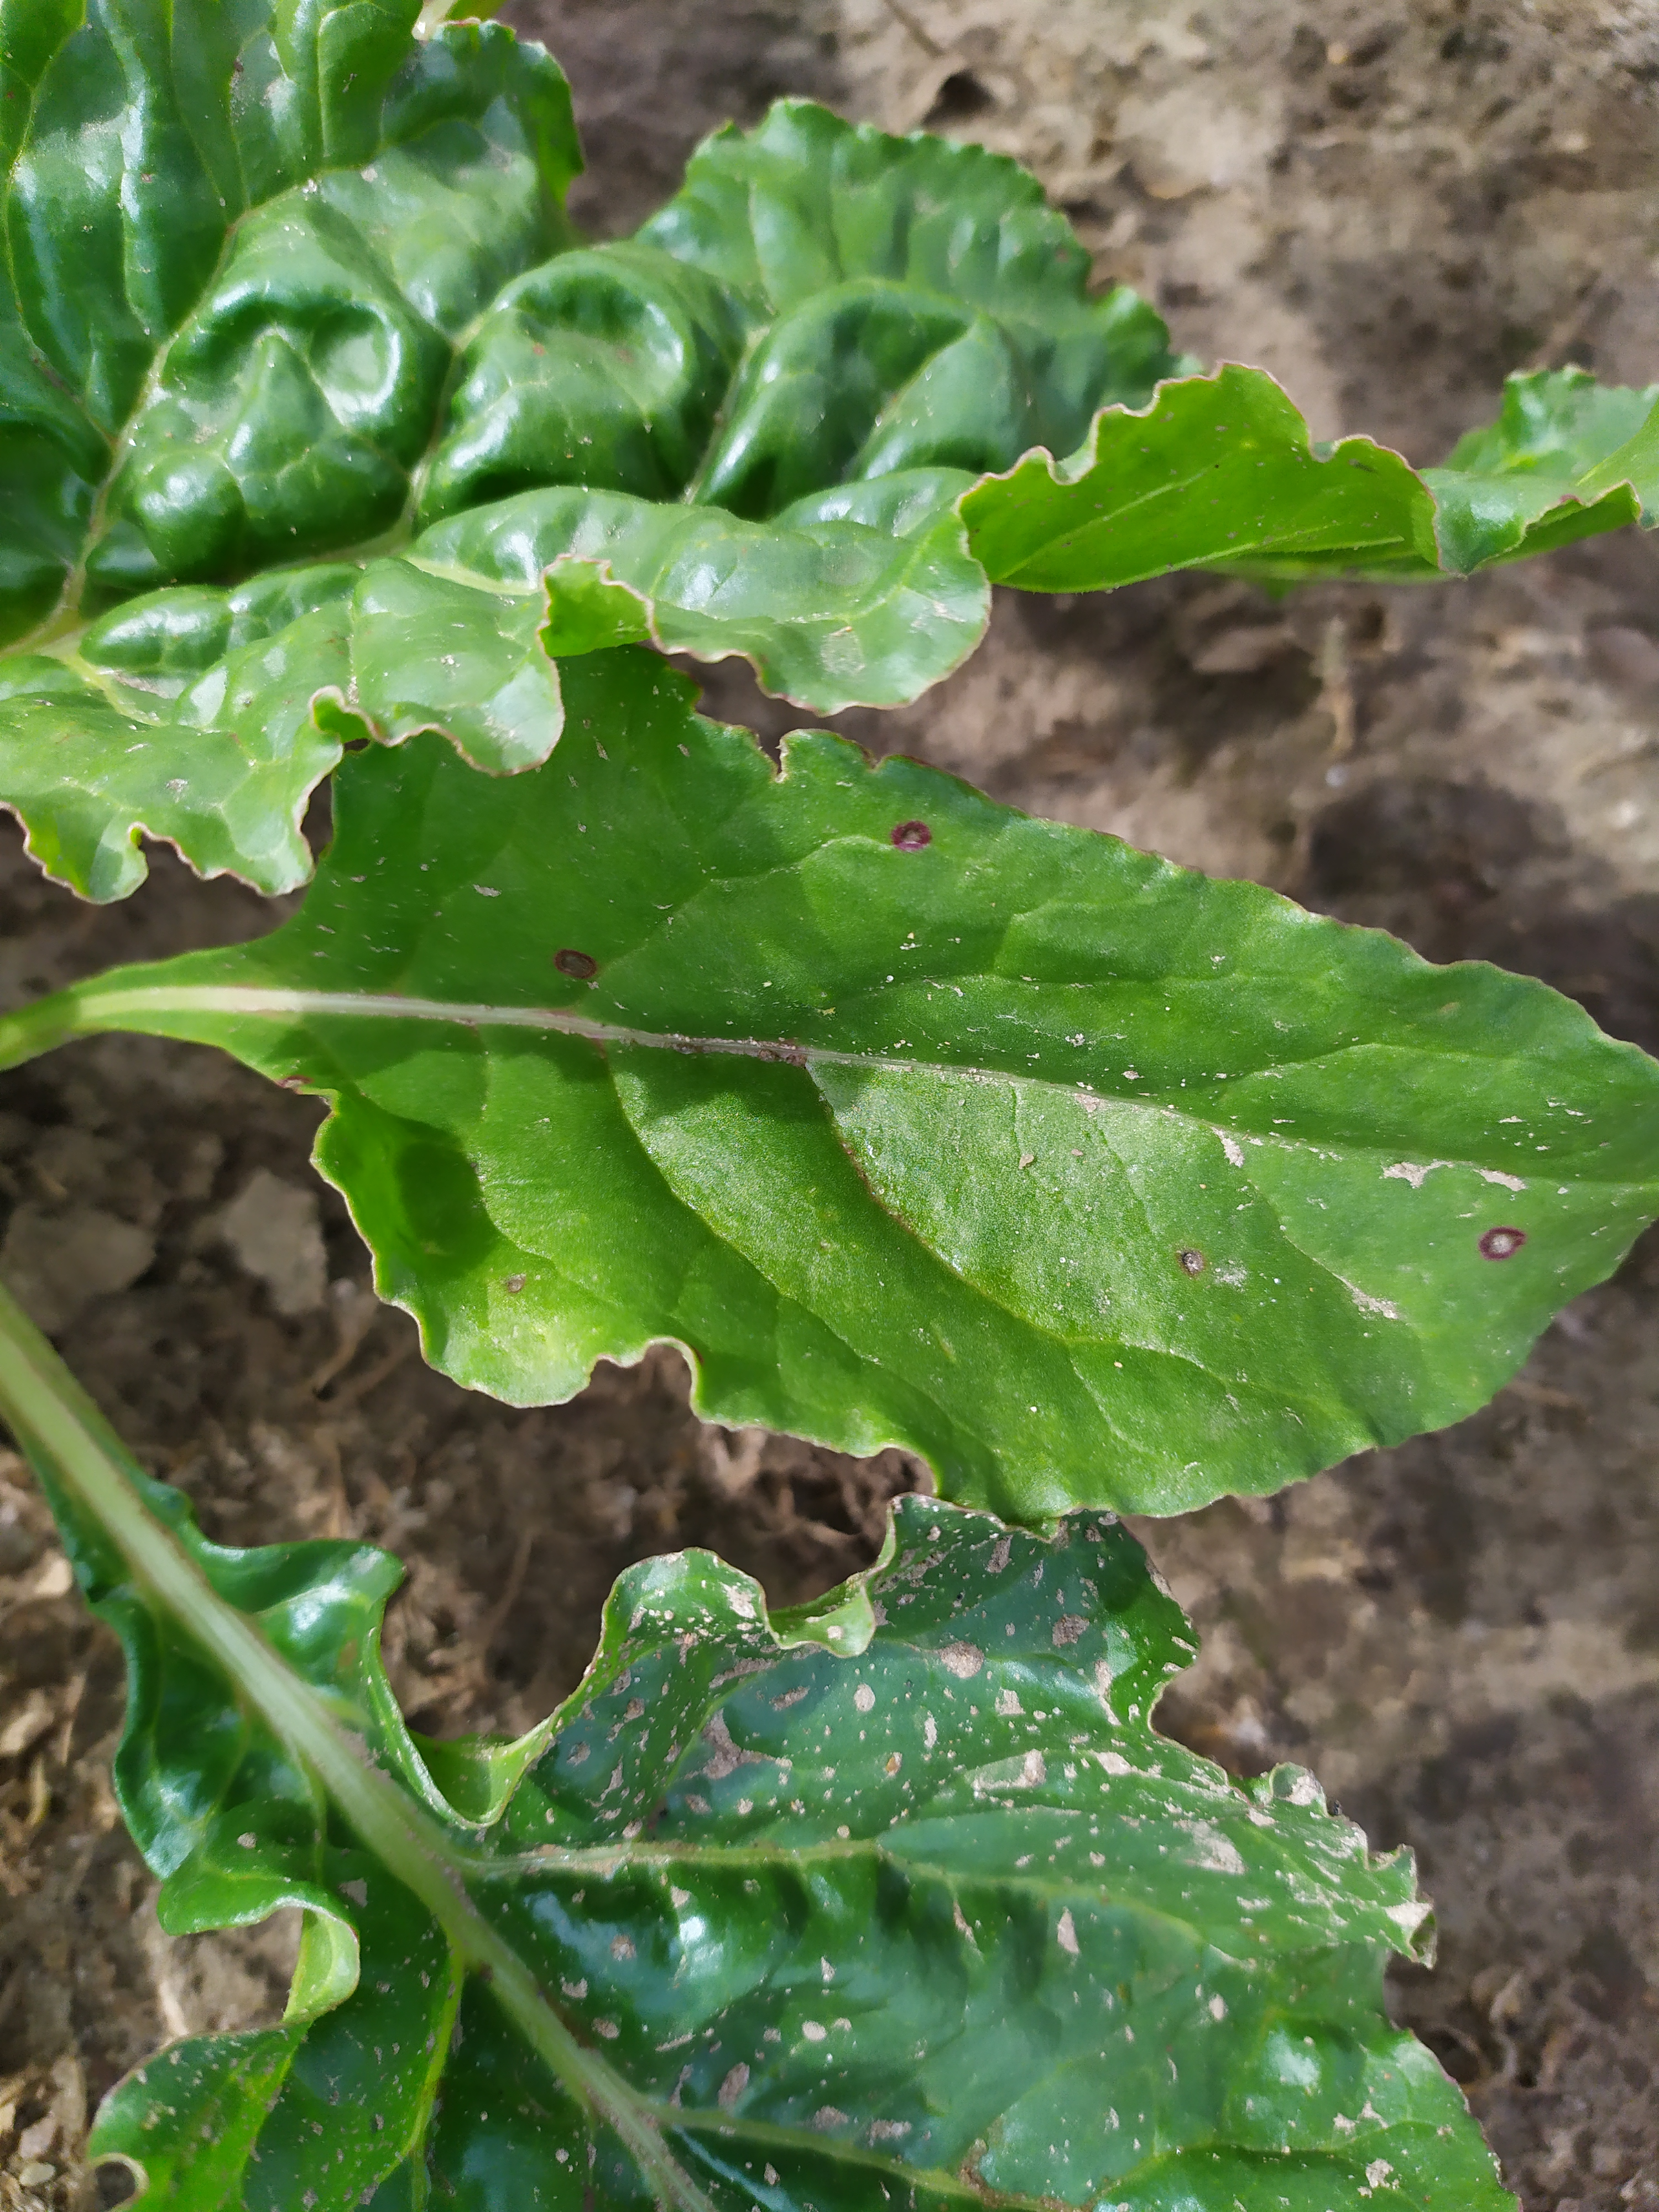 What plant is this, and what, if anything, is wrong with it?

beet, cercospora
